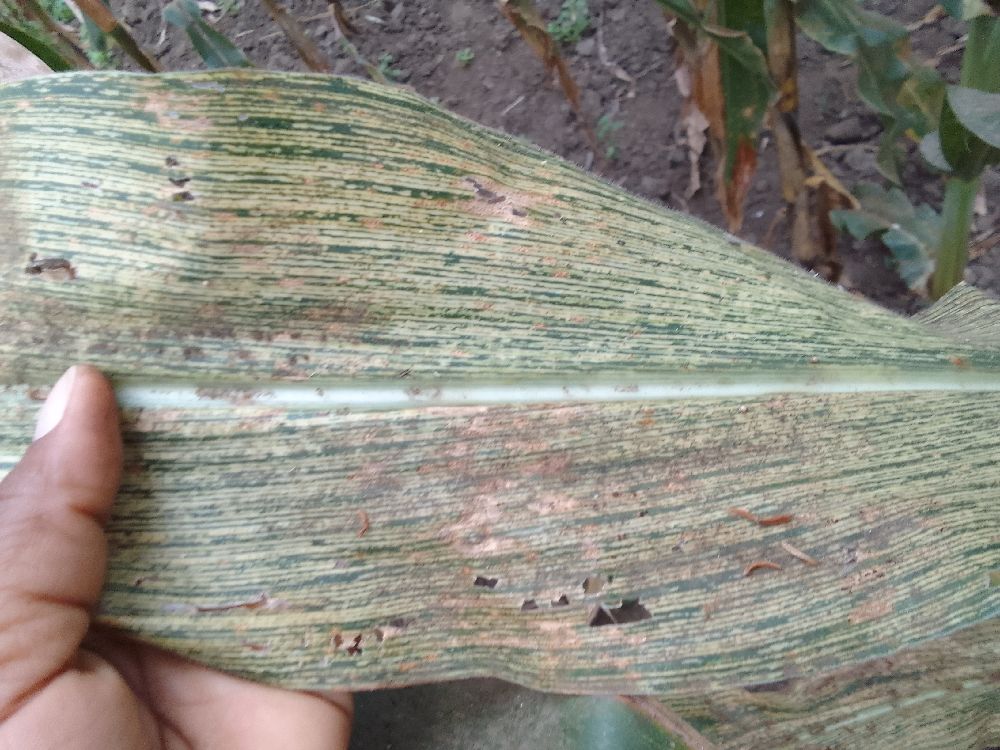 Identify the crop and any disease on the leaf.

maize, maize streak virus
